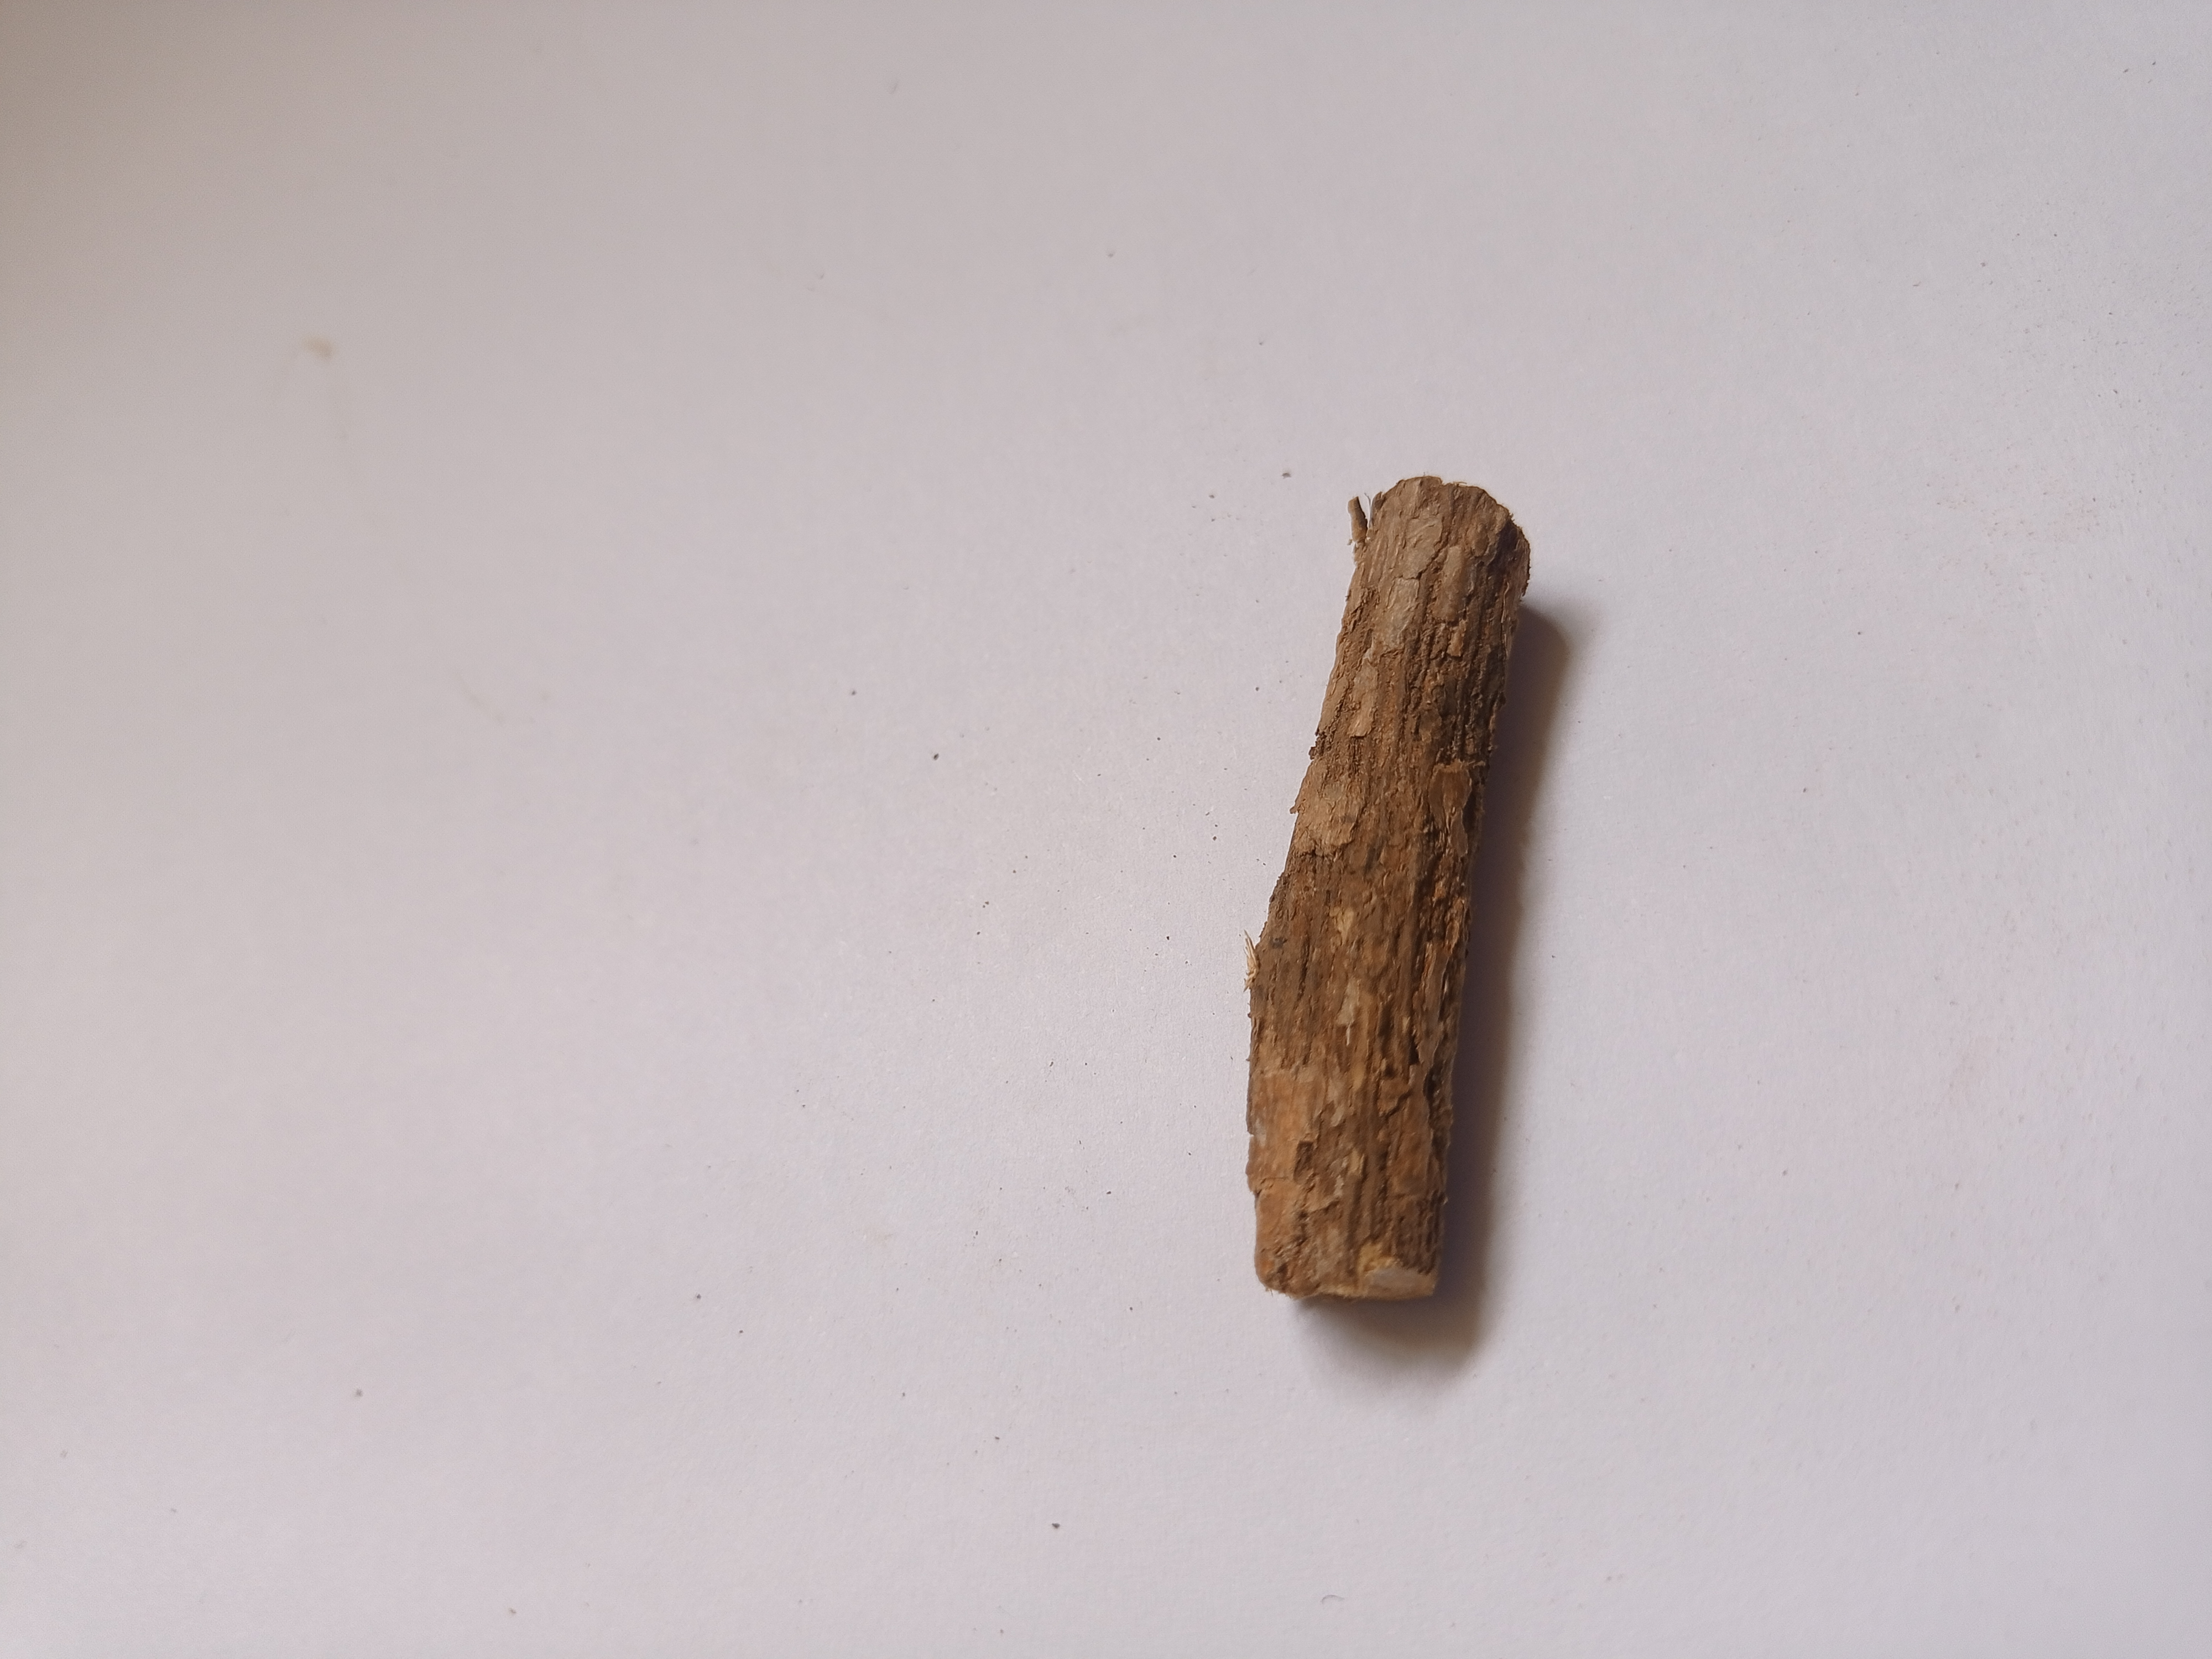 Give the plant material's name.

jesthamadh
